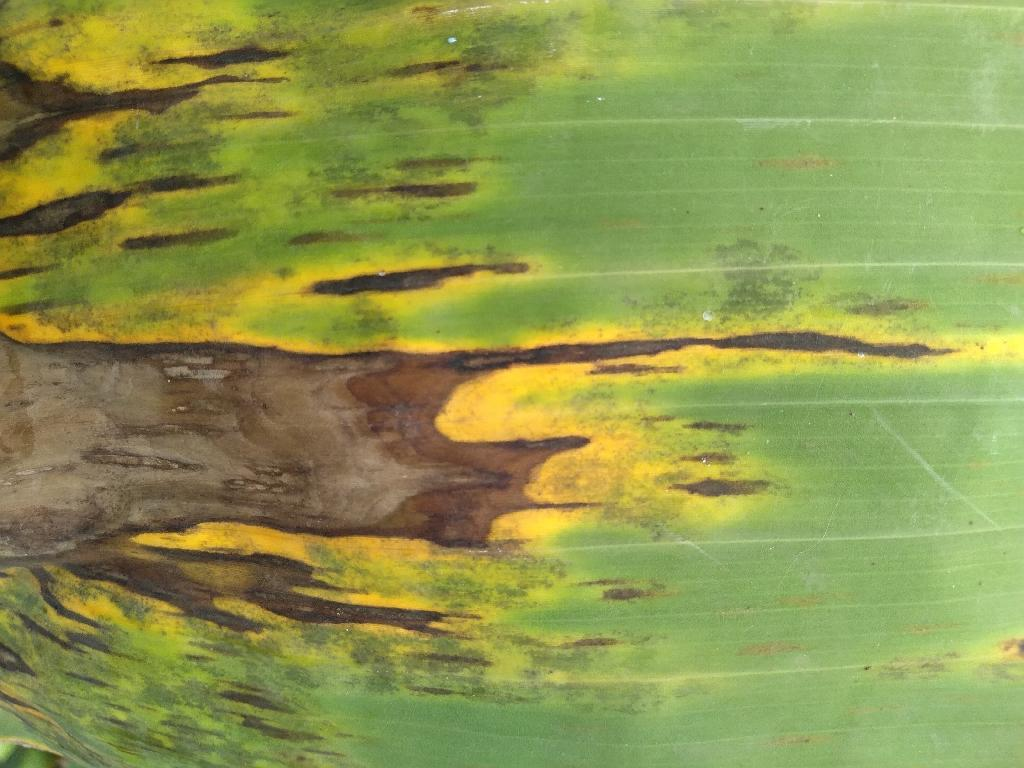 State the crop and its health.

banana, black sigatoka
